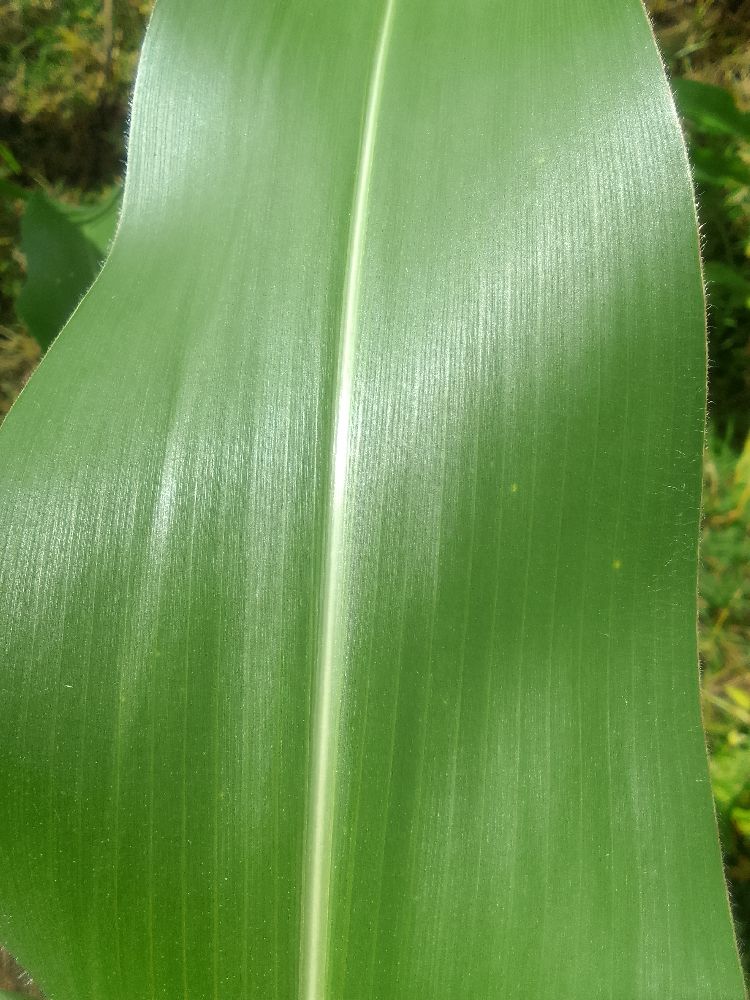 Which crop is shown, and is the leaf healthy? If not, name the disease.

maize, healthy
